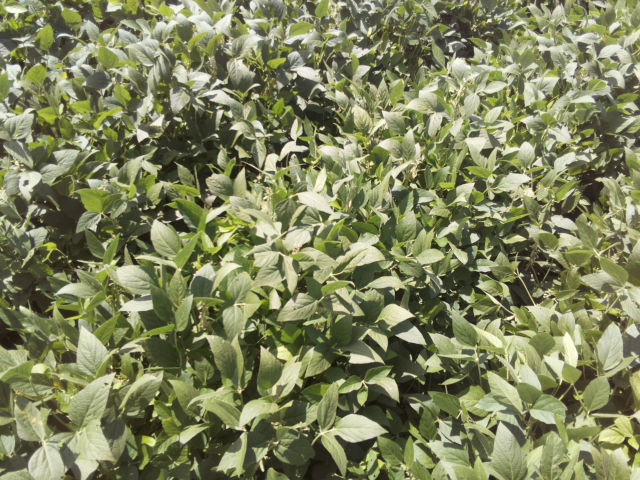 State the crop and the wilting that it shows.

soybean, slight leaflet or petiole turgor loss in upper canopy
